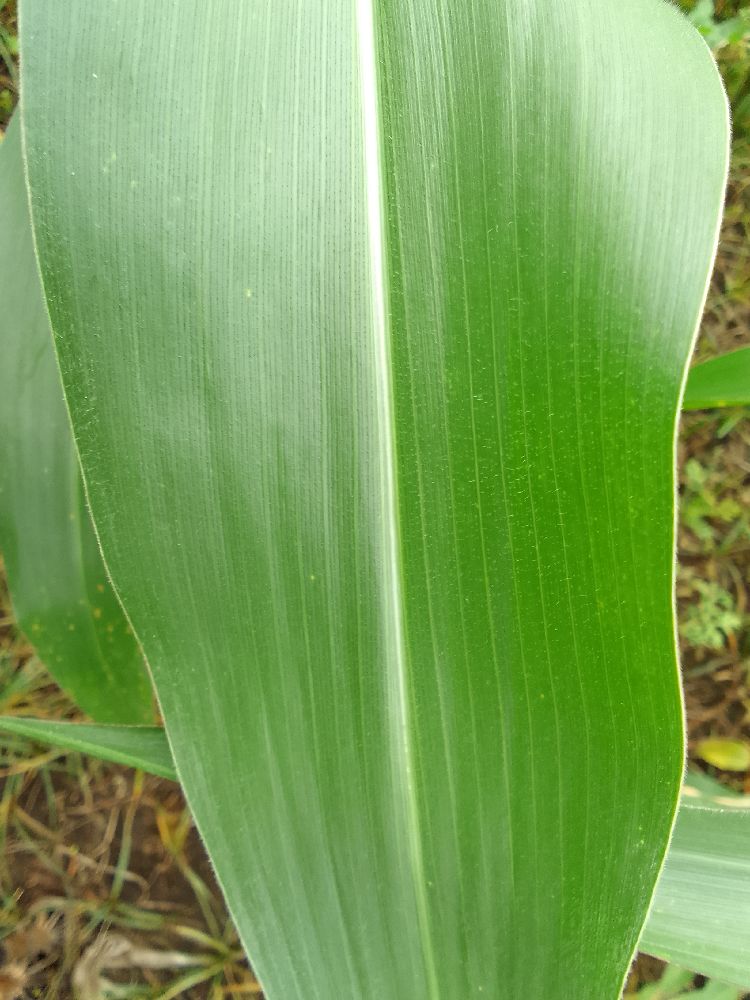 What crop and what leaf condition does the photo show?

maize, healthy
